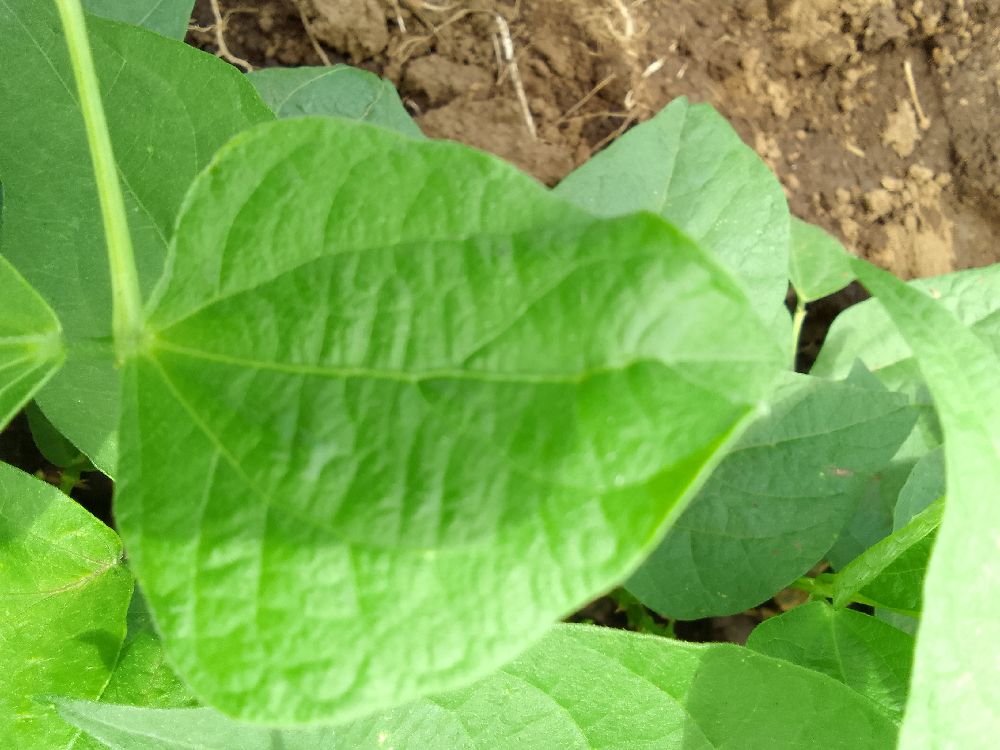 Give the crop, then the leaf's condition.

common bean, healthy
